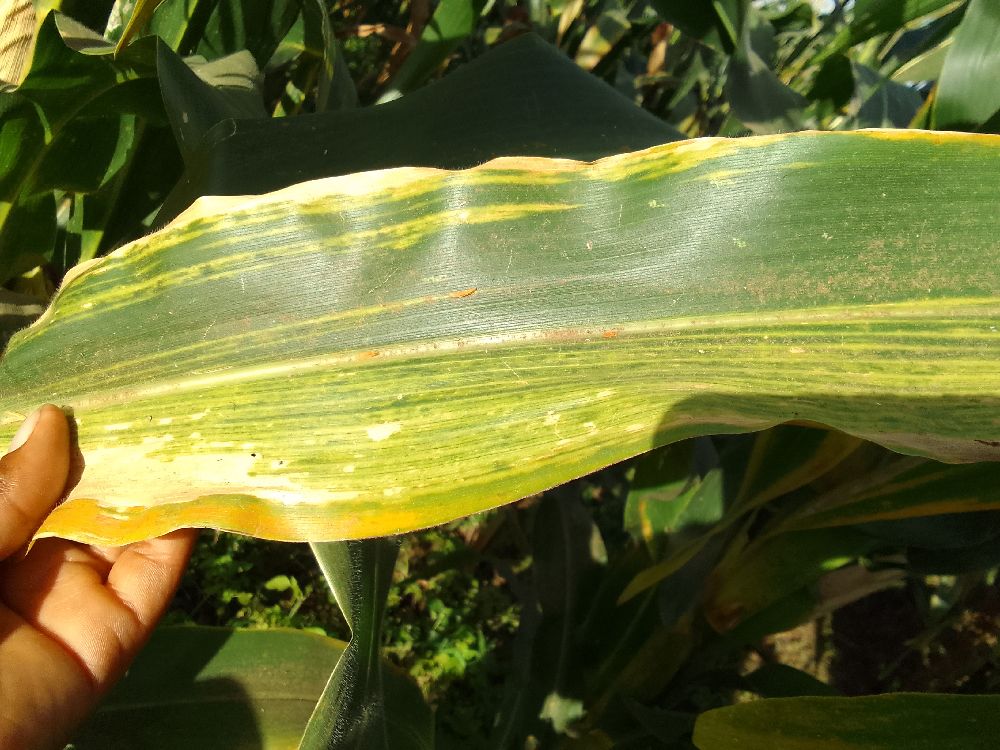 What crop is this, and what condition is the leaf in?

maize, maize lethal necrosis
